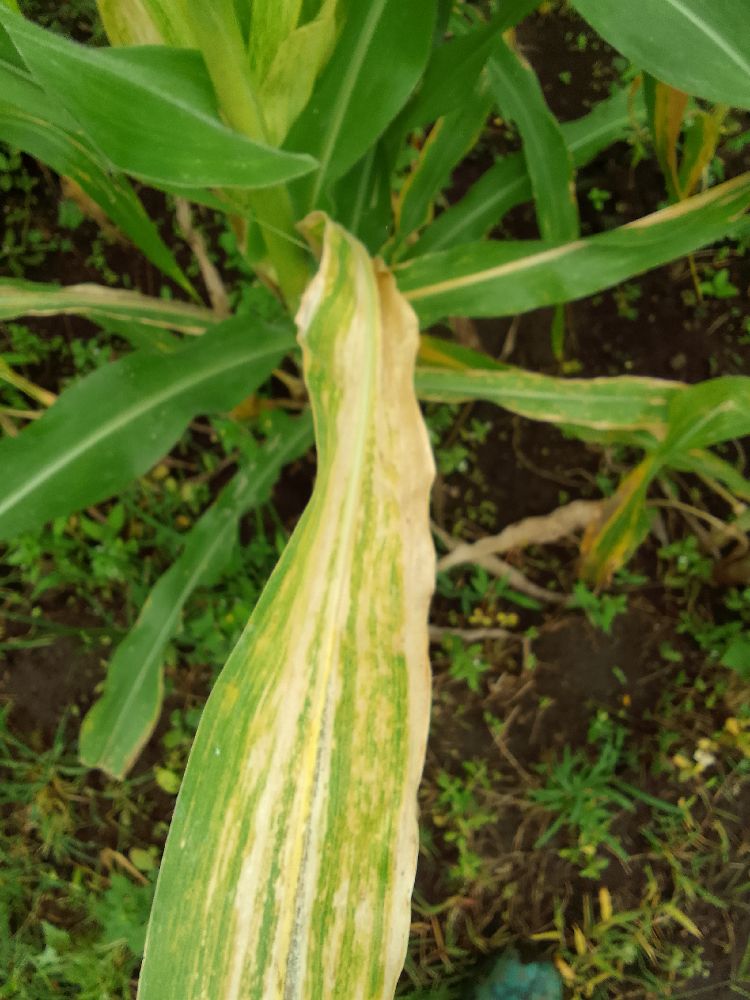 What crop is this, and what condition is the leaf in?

maize, maize lethal necrosis
